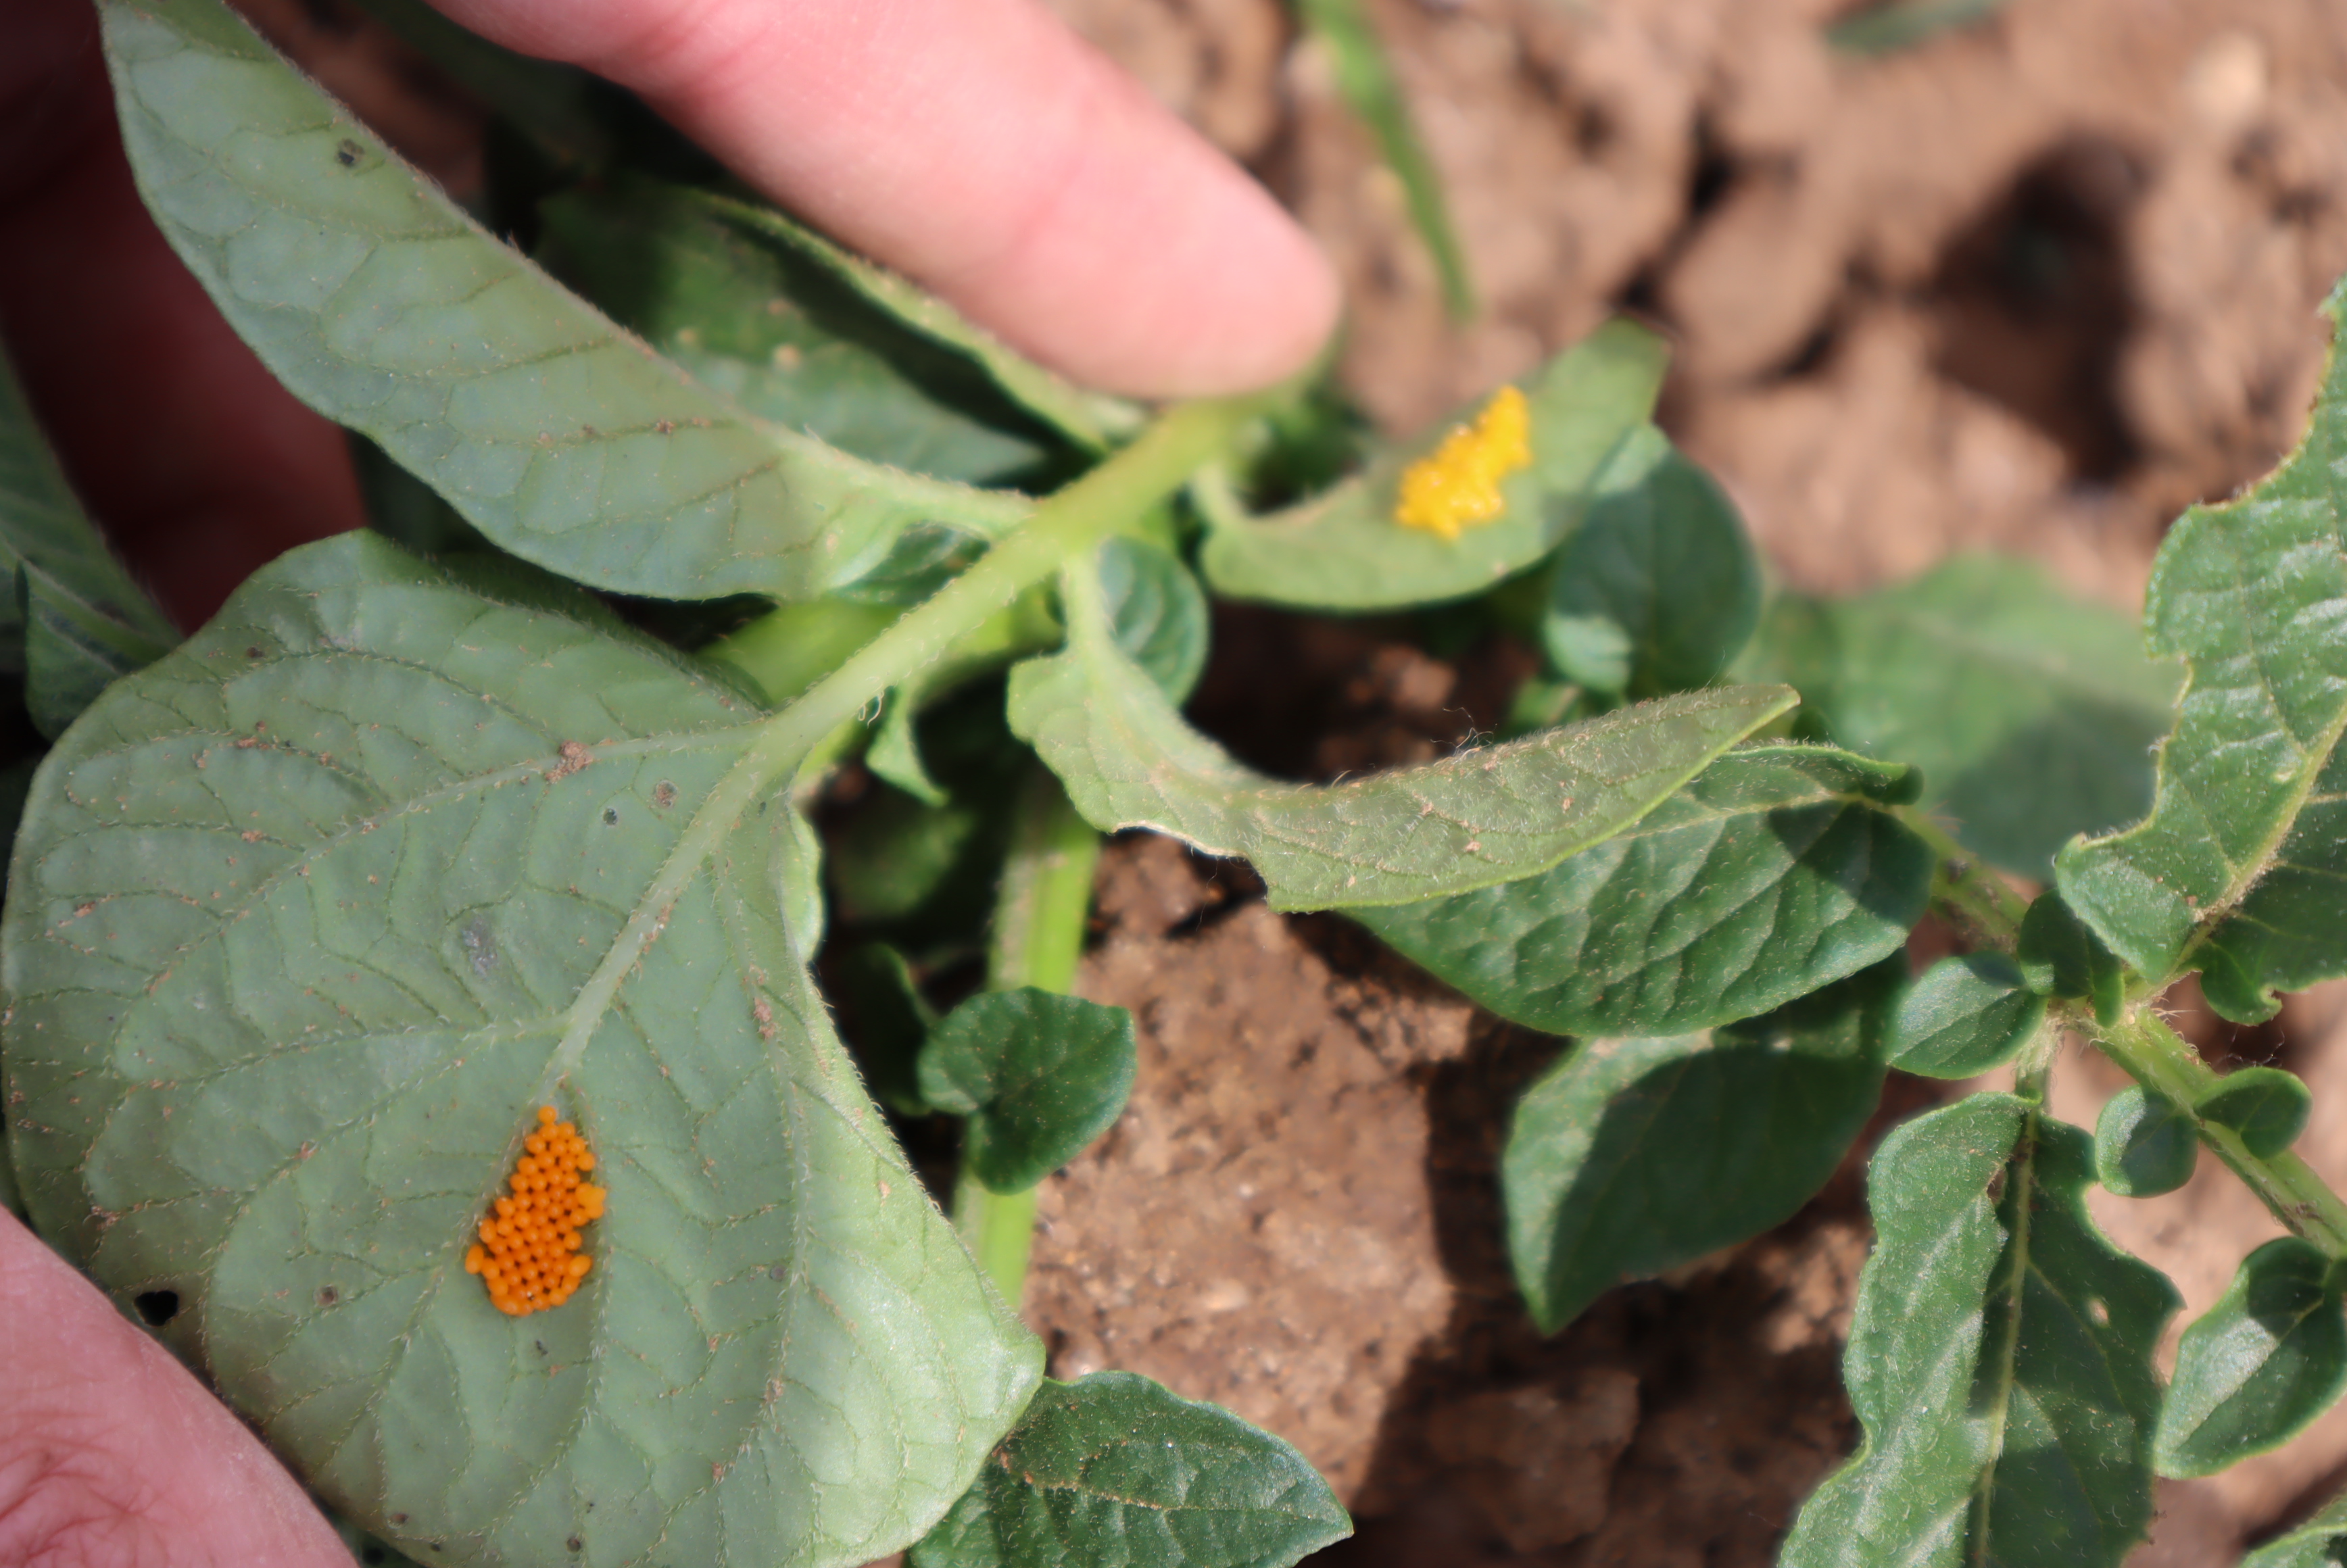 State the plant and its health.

potato, colorado potato beetle
